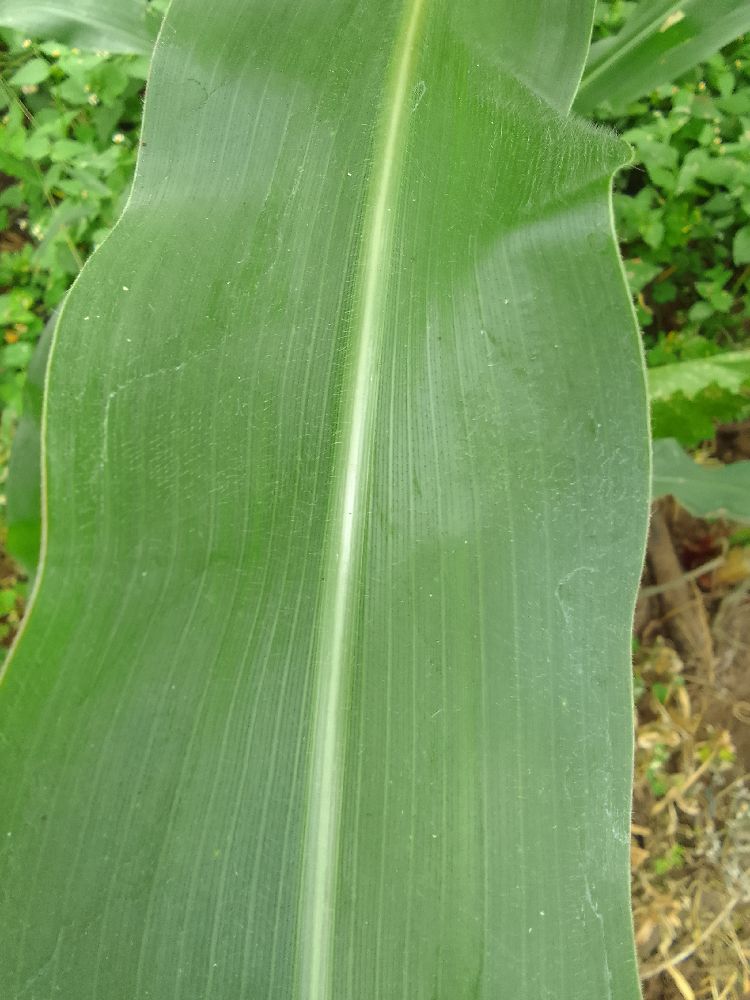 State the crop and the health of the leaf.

maize, healthy
